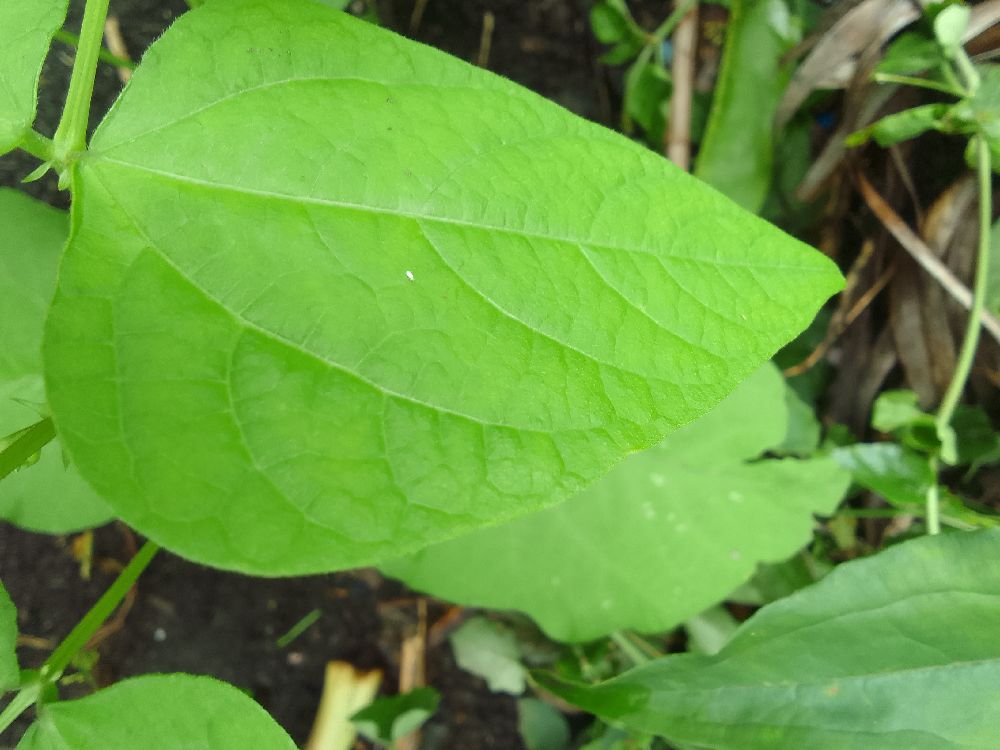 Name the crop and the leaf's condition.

common bean, healthy
